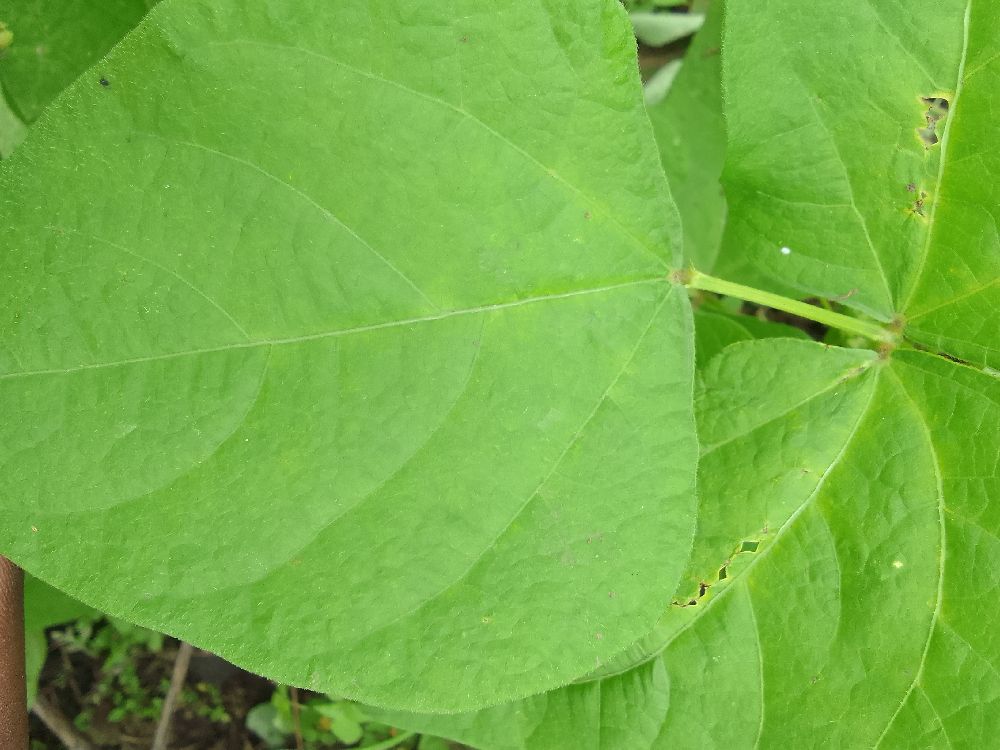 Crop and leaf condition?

common bean, healthy
